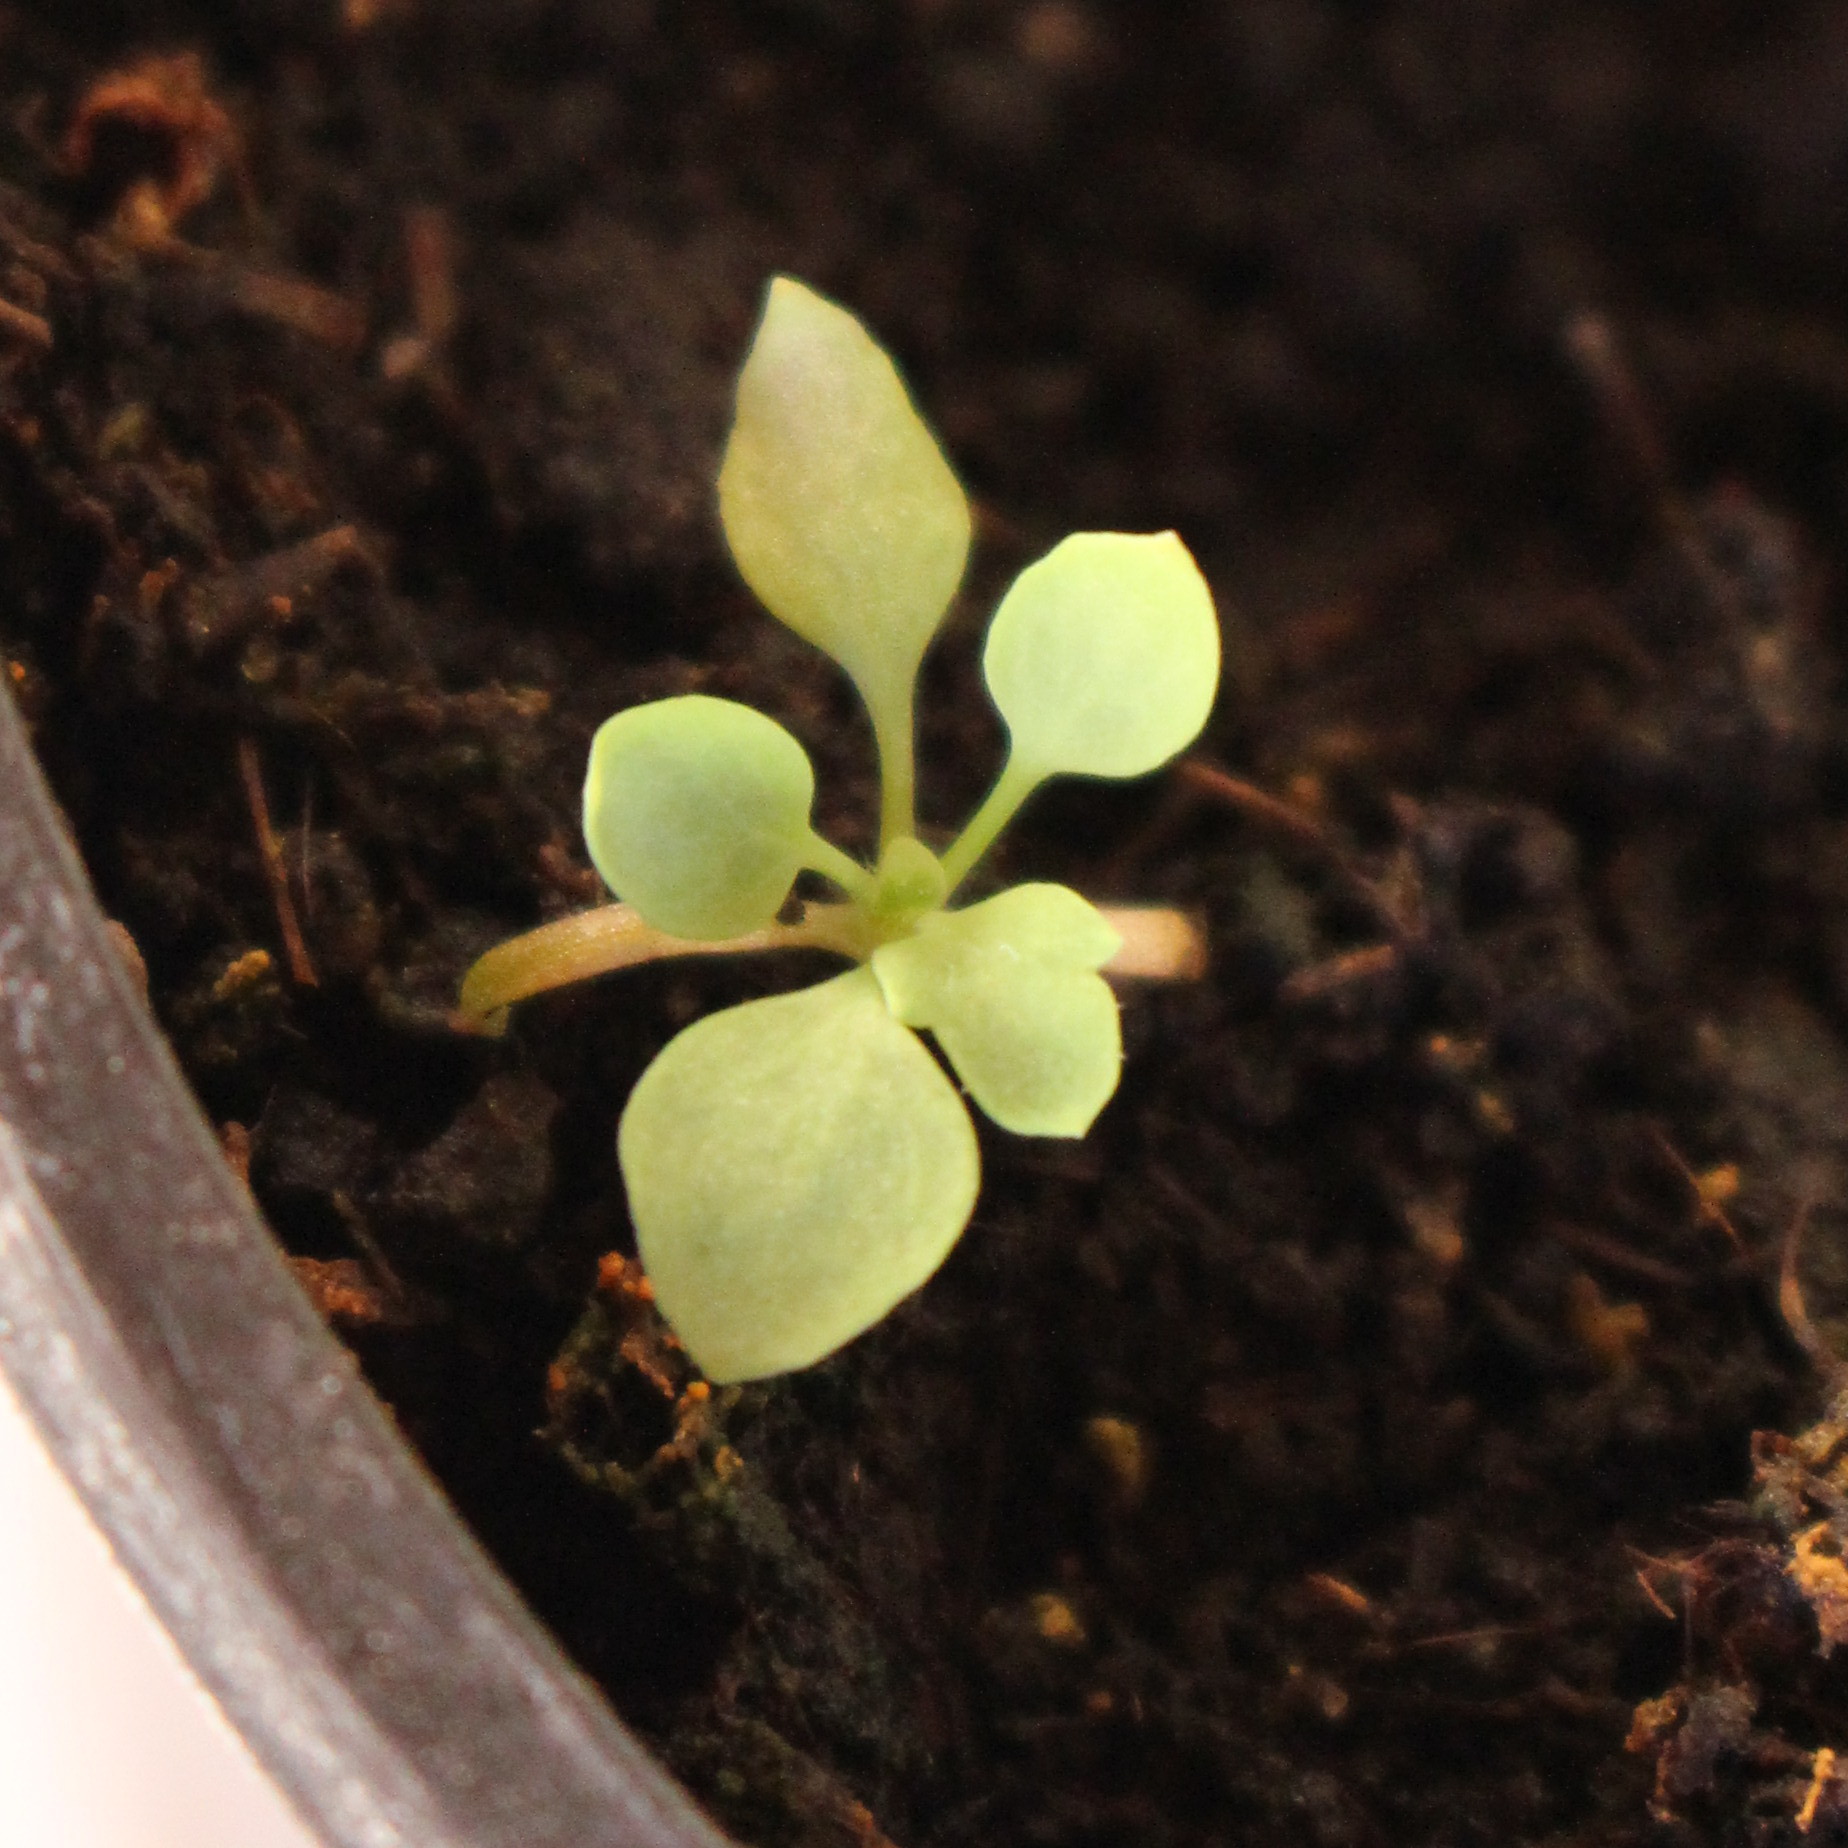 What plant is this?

Papaver rhoeas
